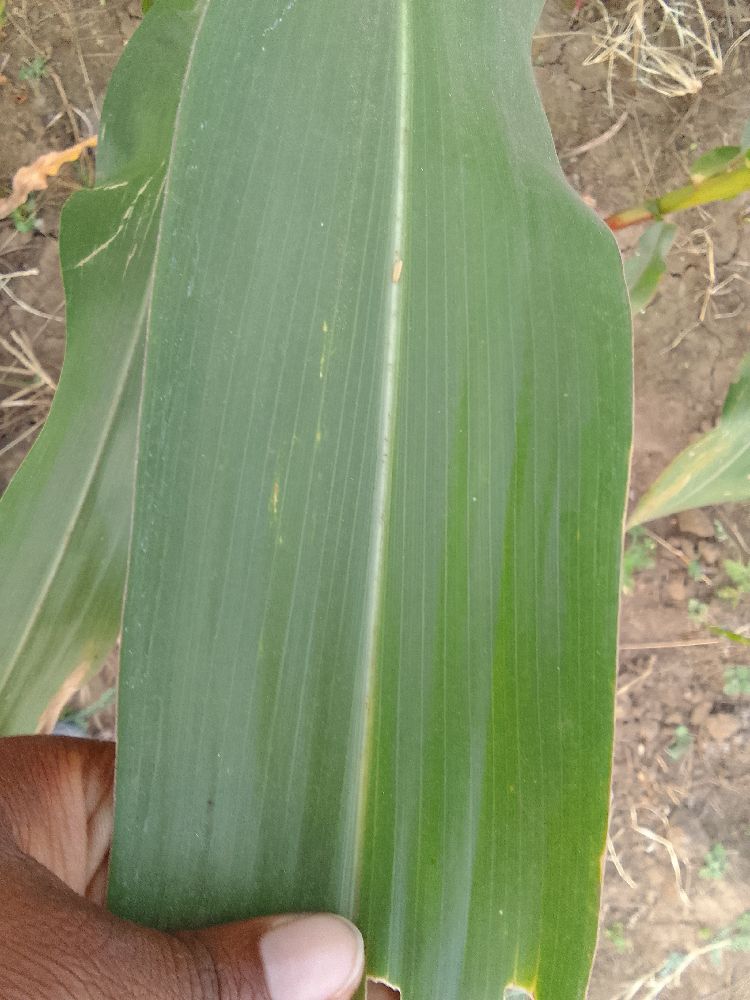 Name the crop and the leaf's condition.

maize, healthy
